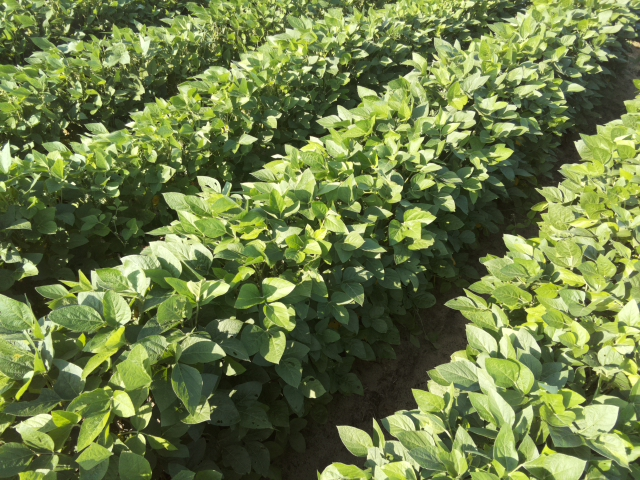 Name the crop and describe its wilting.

soybean, leaves with no wilting
